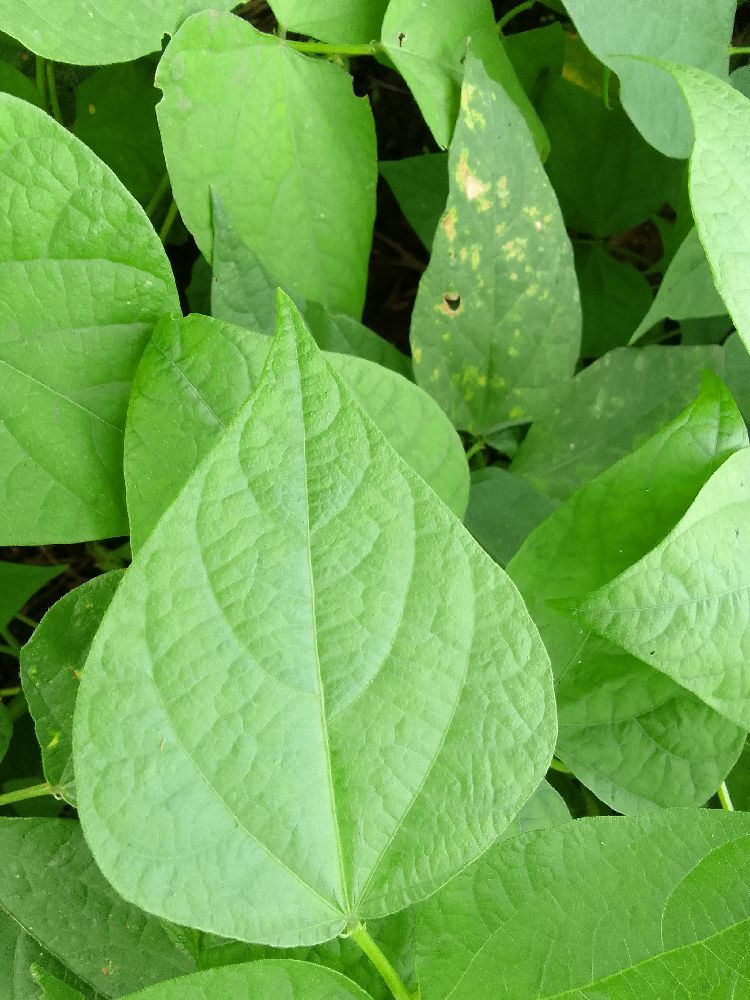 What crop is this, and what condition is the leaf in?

common bean, healthy
